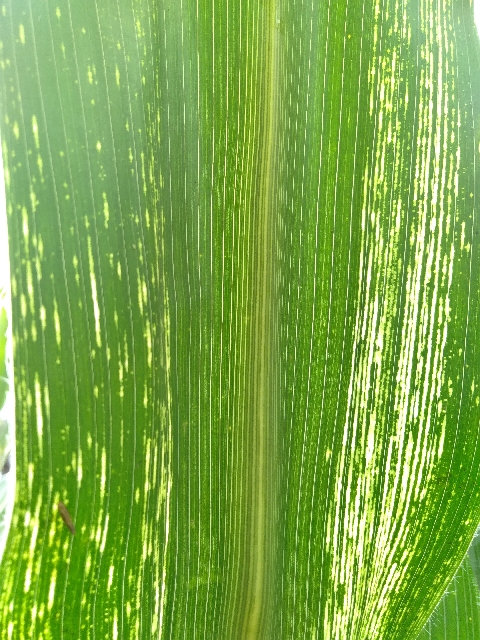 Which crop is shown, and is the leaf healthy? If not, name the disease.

maize, maize streak virus
